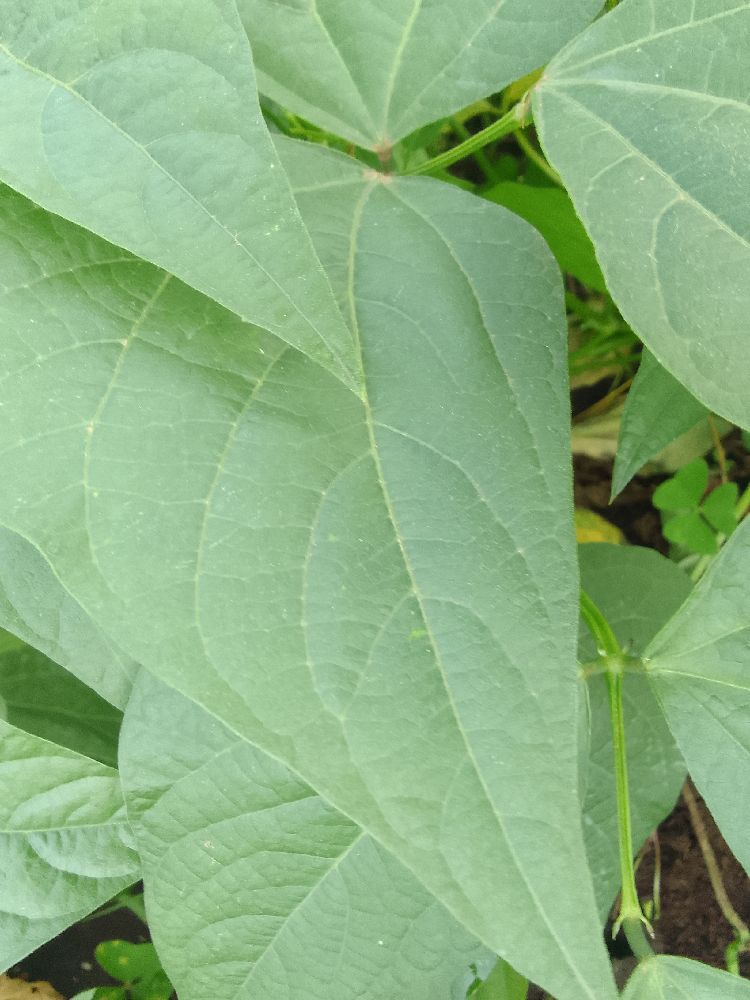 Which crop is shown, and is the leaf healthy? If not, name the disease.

common bean, healthy
